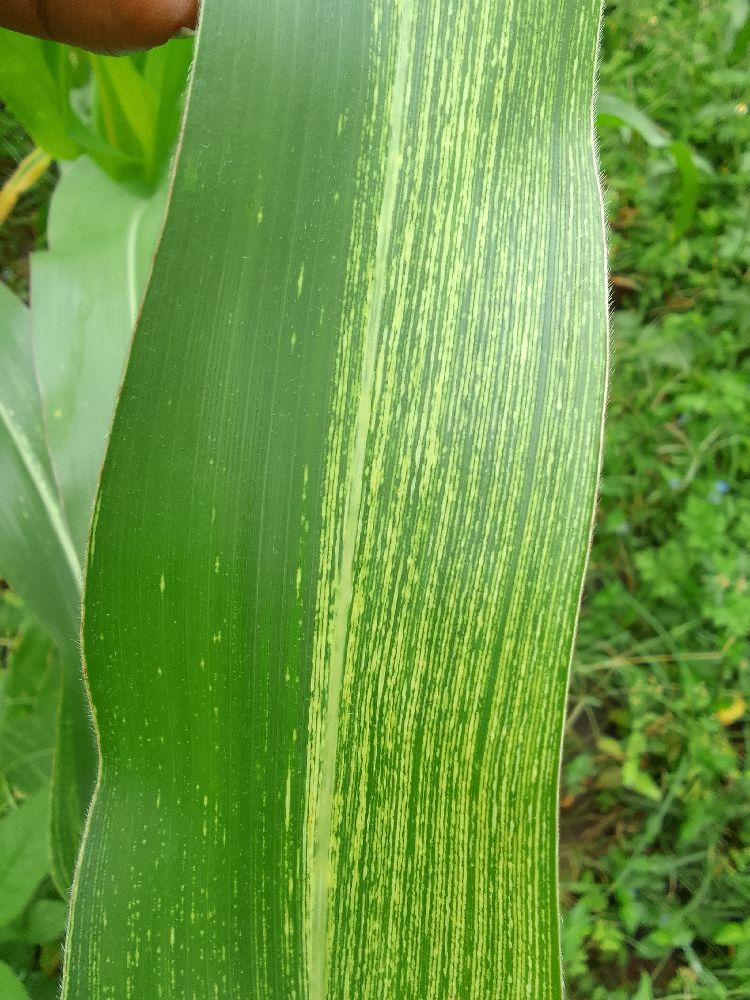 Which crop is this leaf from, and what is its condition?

maize, maize streak virus
